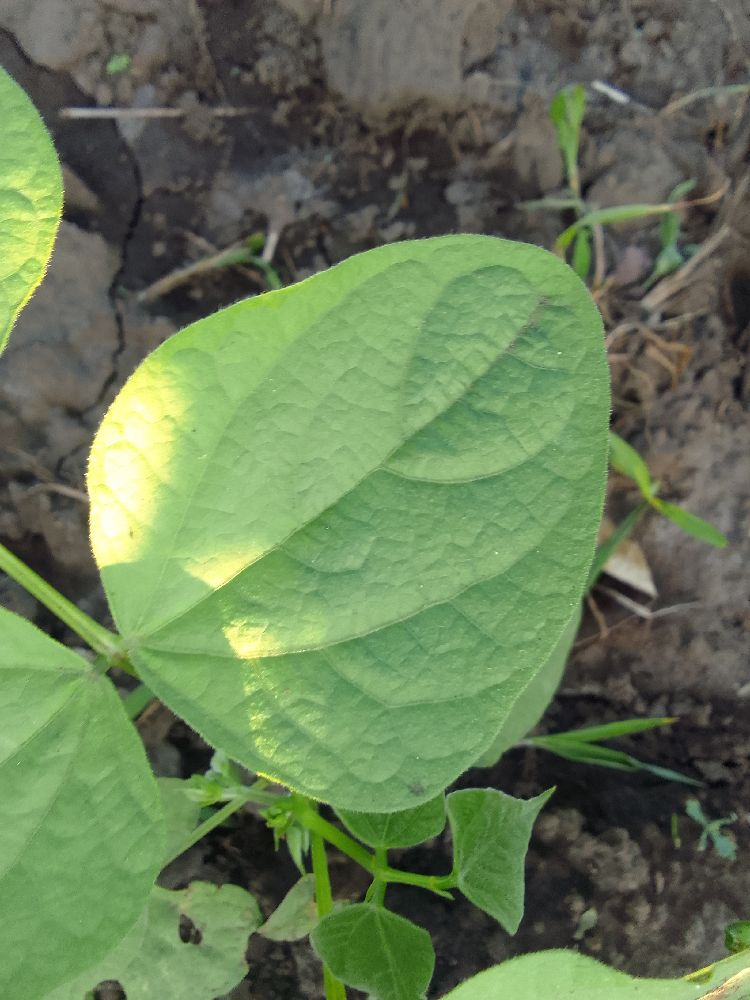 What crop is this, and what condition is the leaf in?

common bean, healthy
